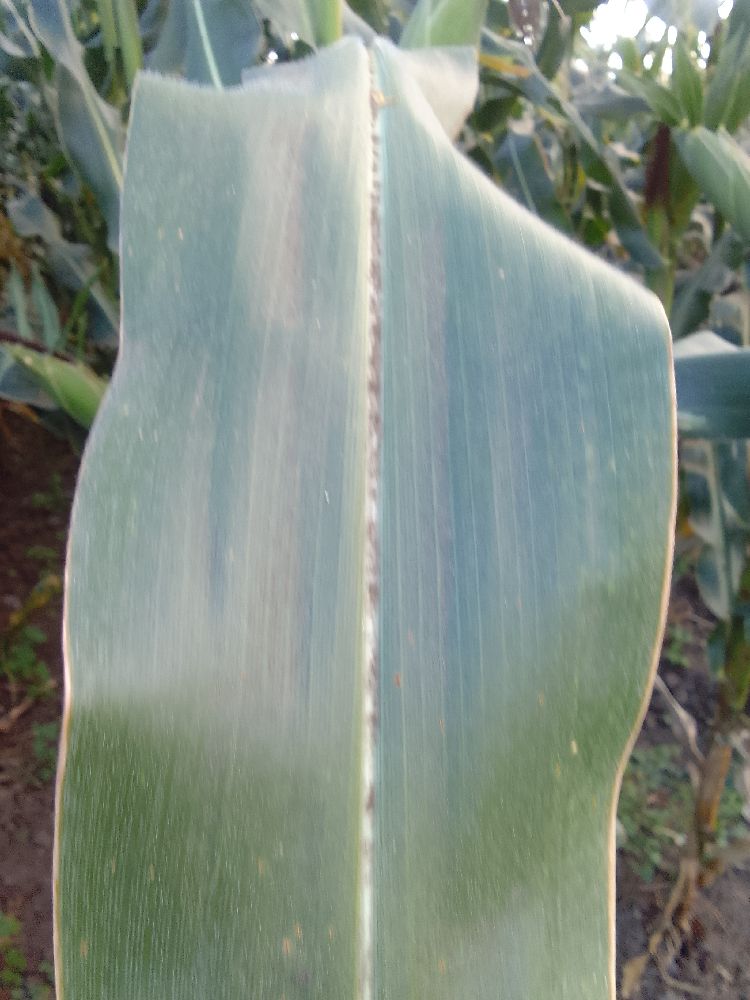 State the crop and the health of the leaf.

maize, healthy
